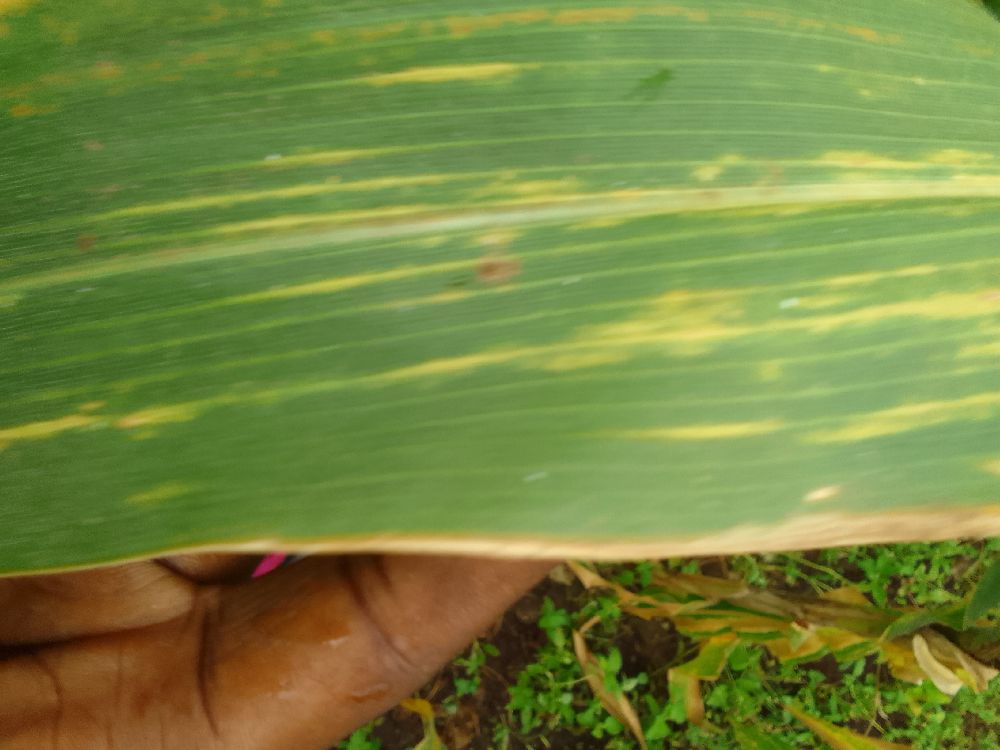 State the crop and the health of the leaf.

maize, maize lethal necrosis
